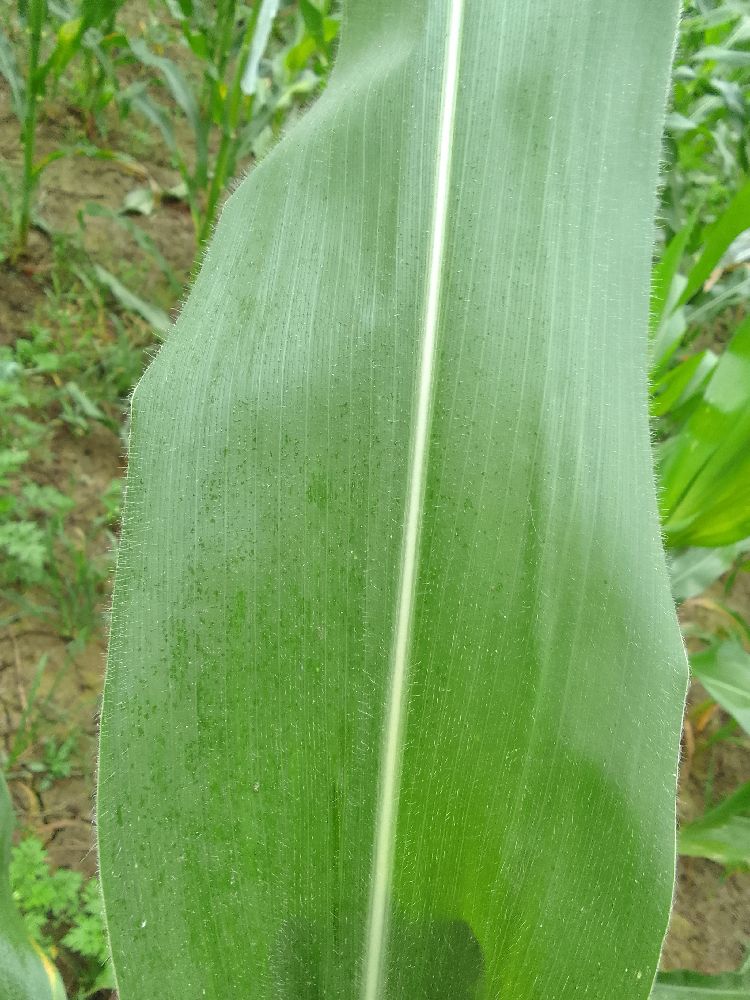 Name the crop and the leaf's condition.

maize, healthy
